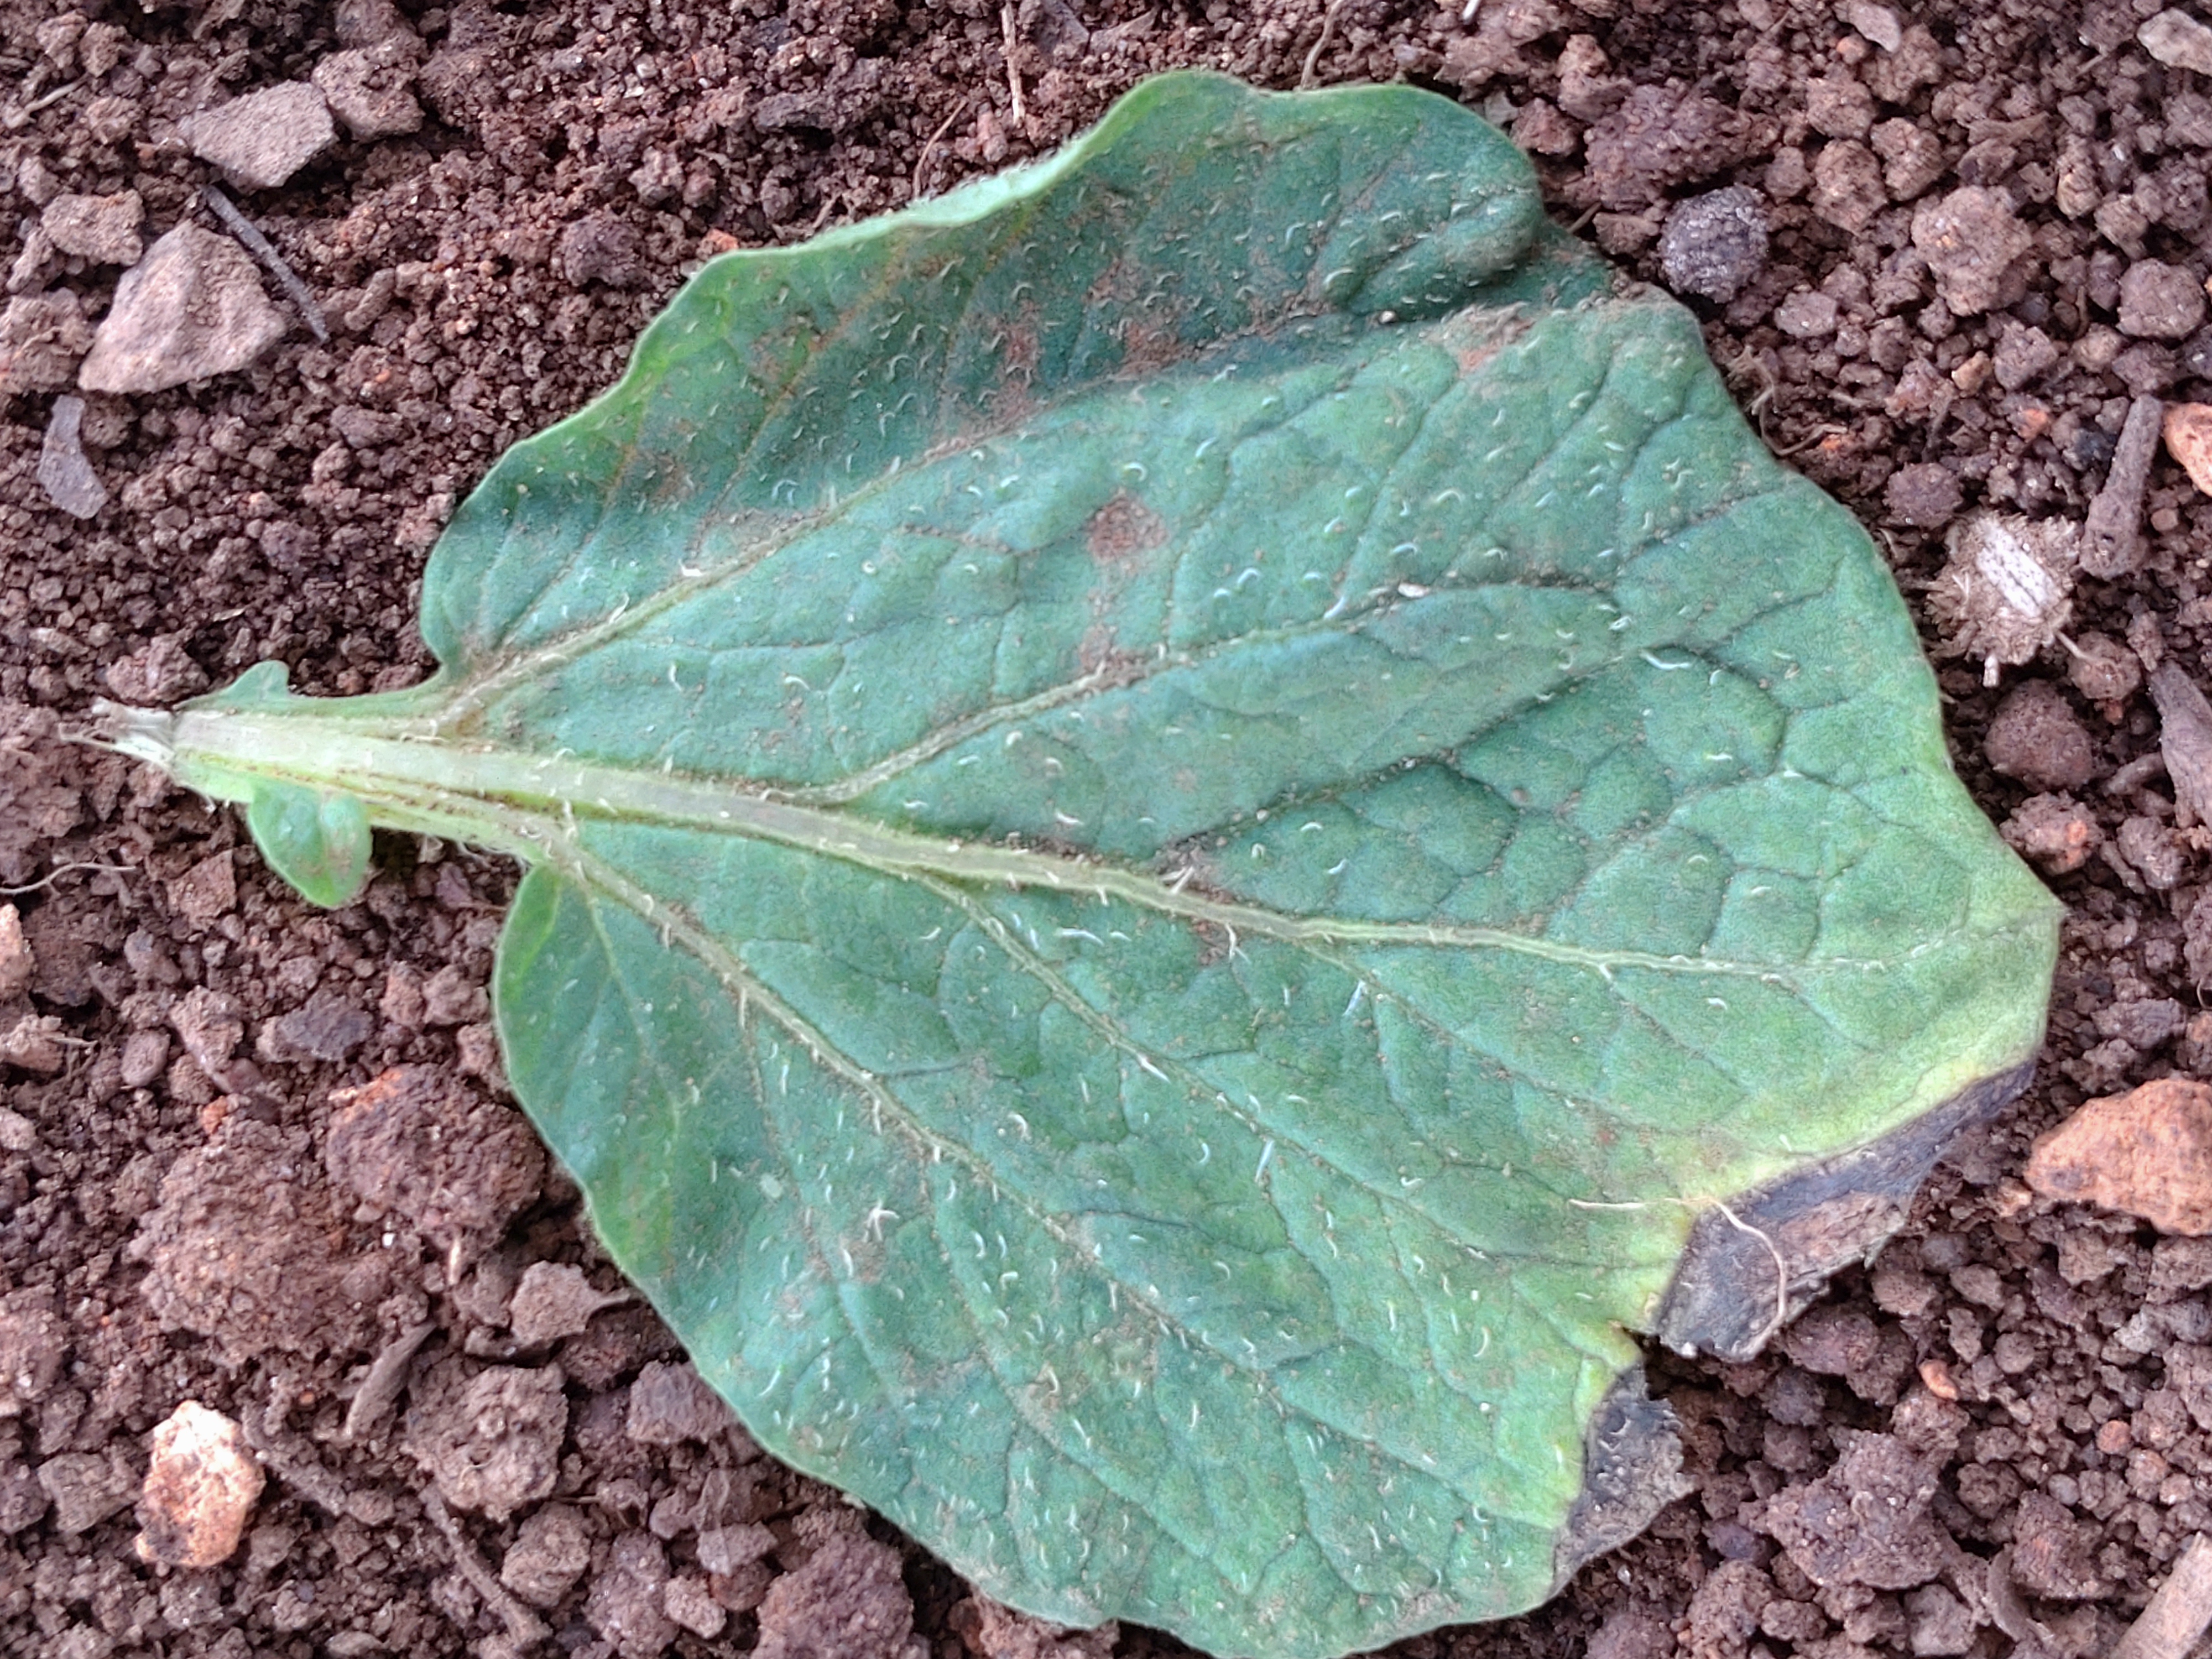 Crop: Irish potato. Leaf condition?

early blight
